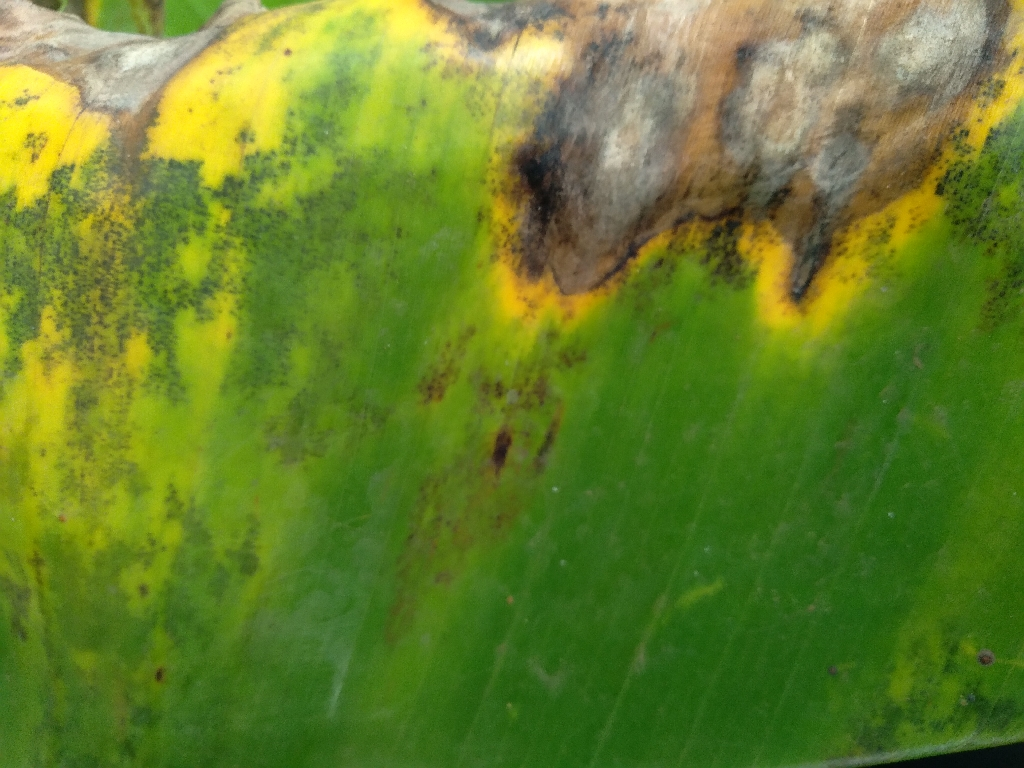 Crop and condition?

banana, black sigatoka
